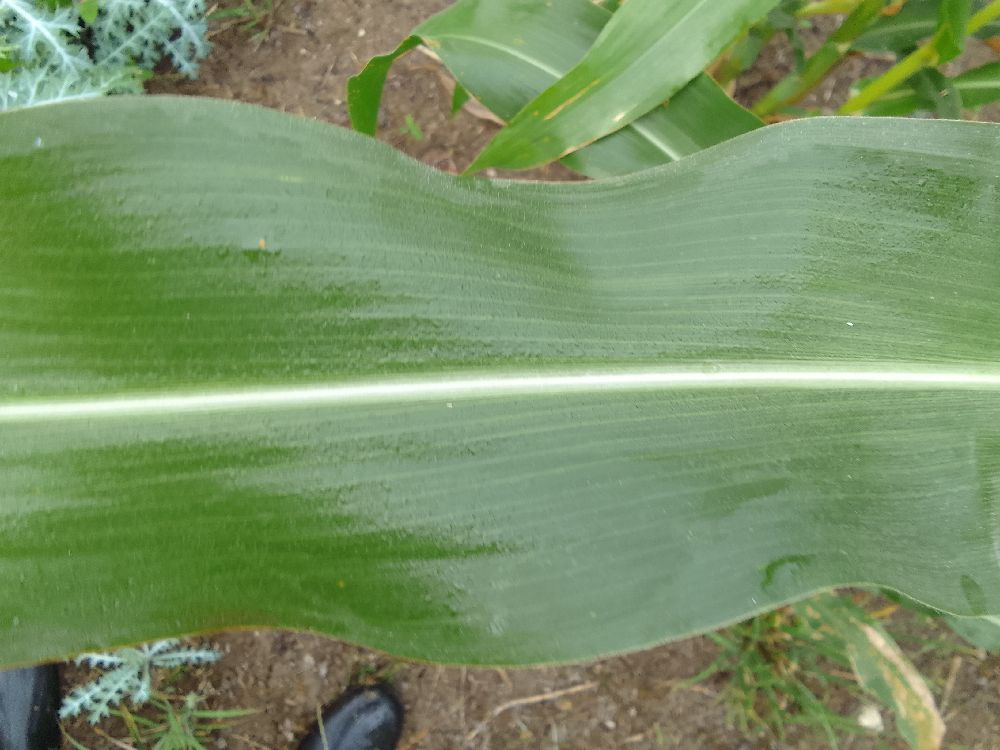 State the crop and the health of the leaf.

maize, healthy
